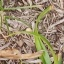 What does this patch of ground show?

grass
